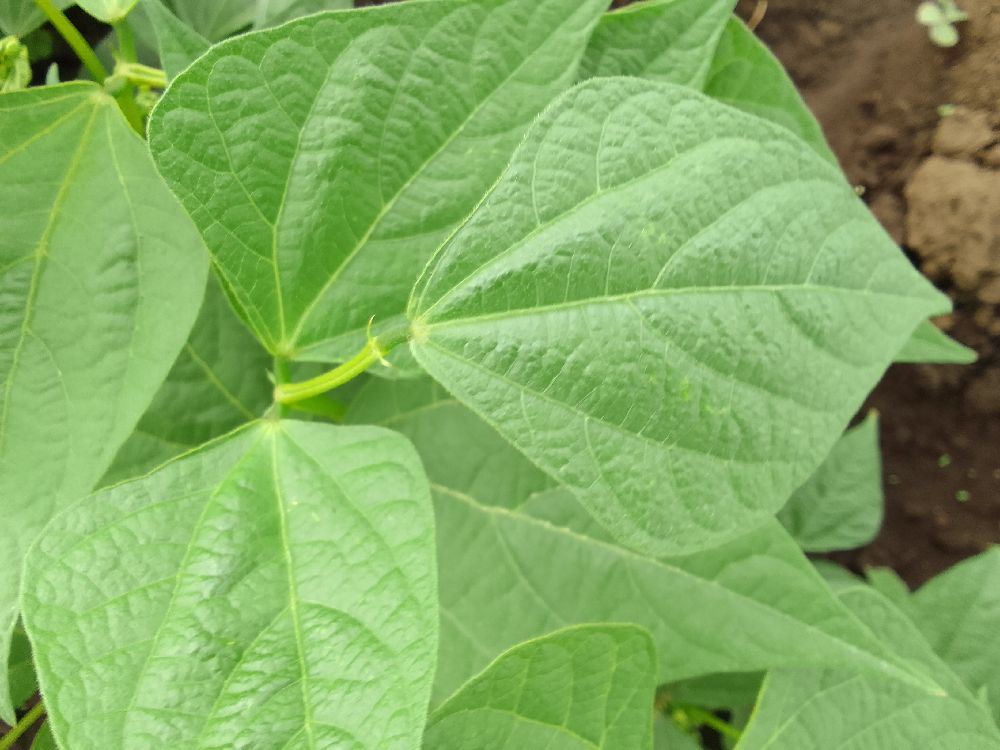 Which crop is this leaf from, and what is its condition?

common bean, healthy
